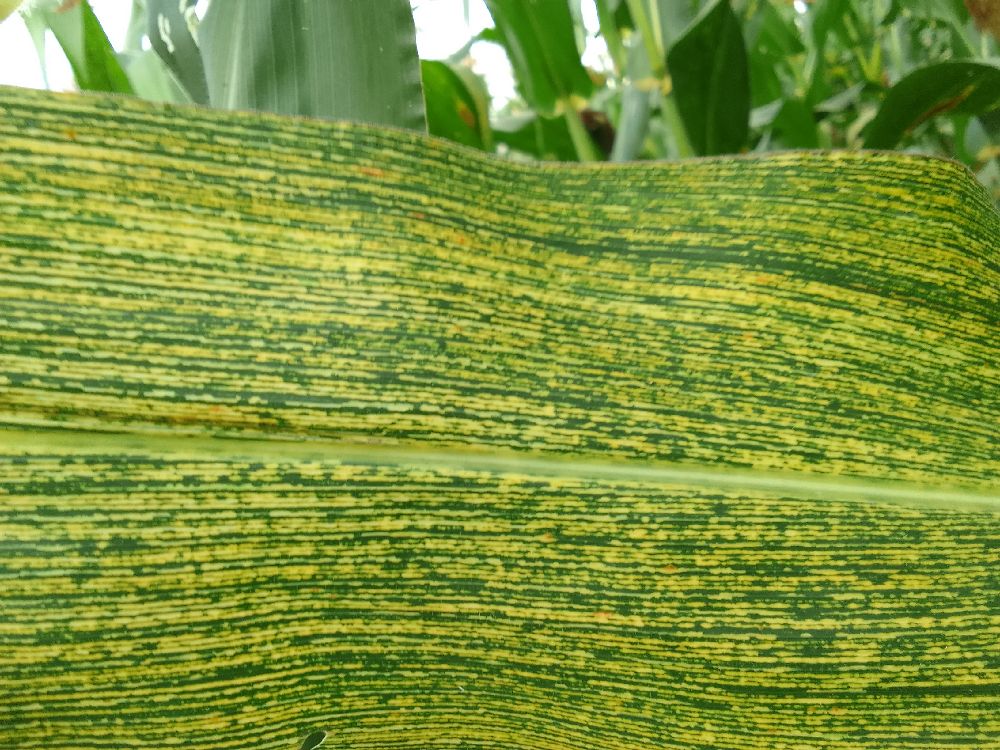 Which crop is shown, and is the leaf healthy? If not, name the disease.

maize, maize streak virus
